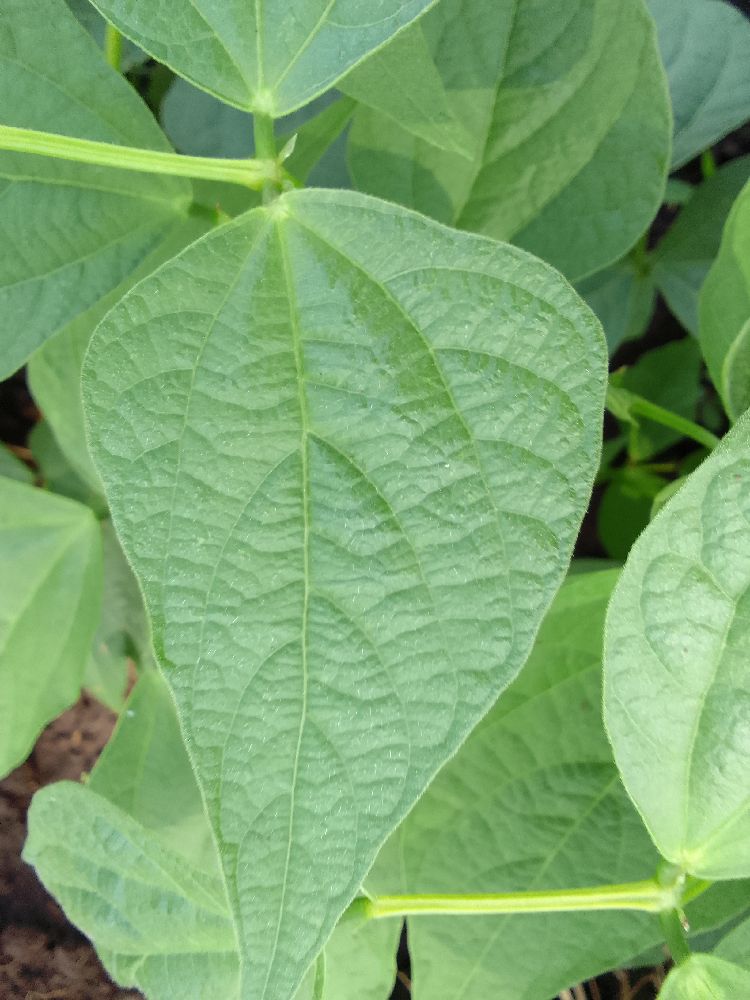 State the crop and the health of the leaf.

common bean, healthy
